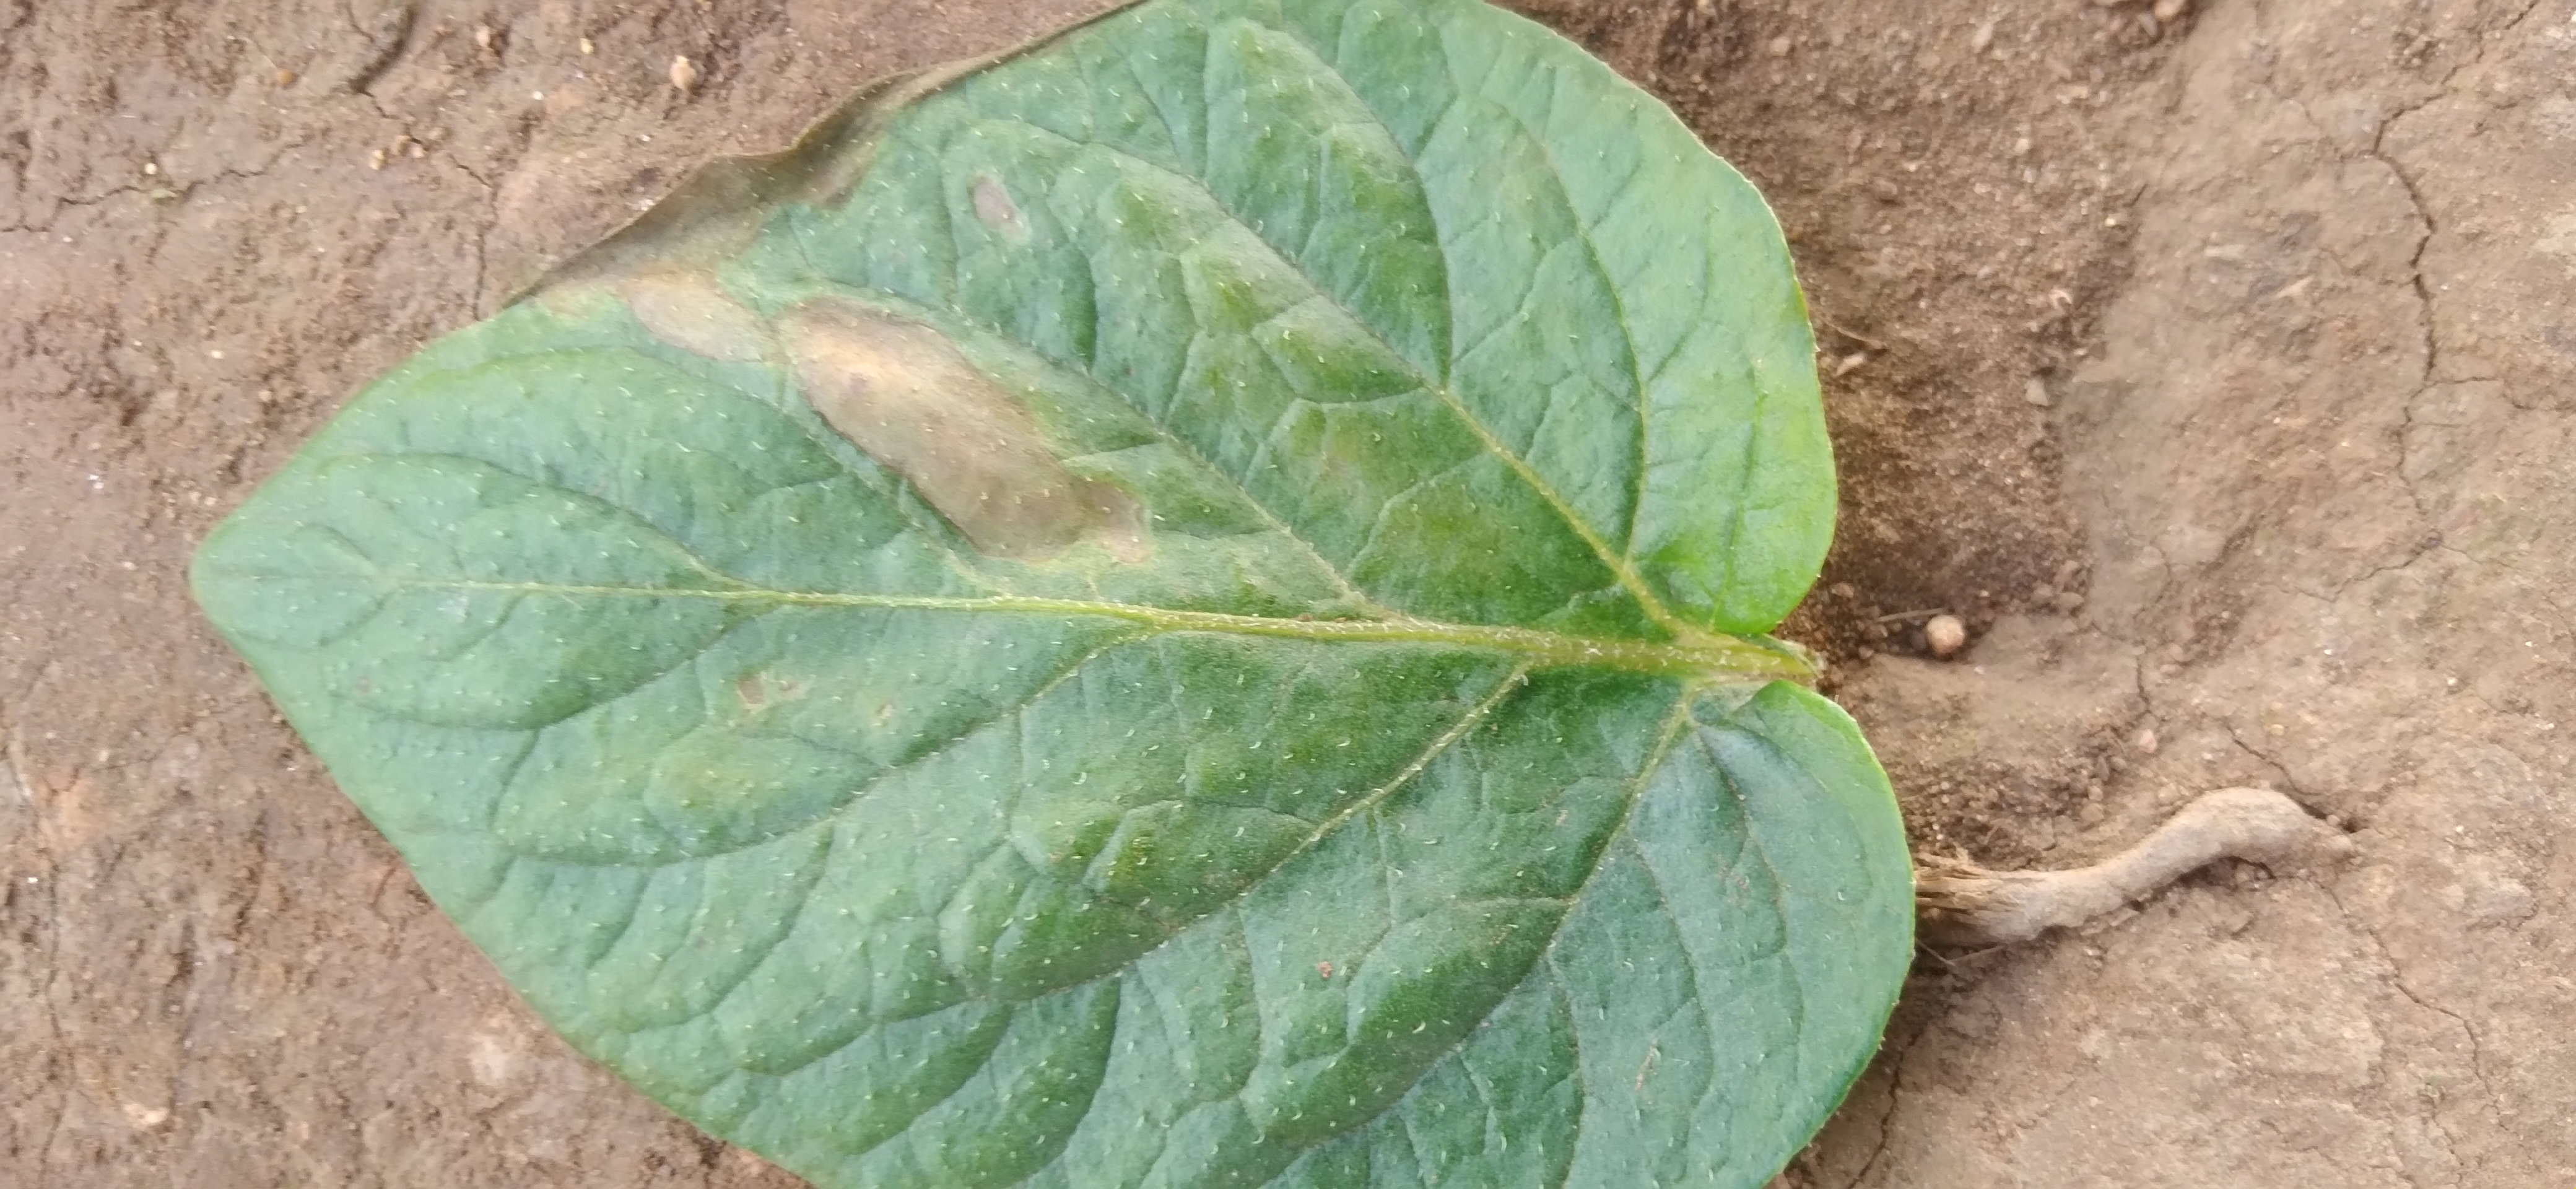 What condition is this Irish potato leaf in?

early blight
